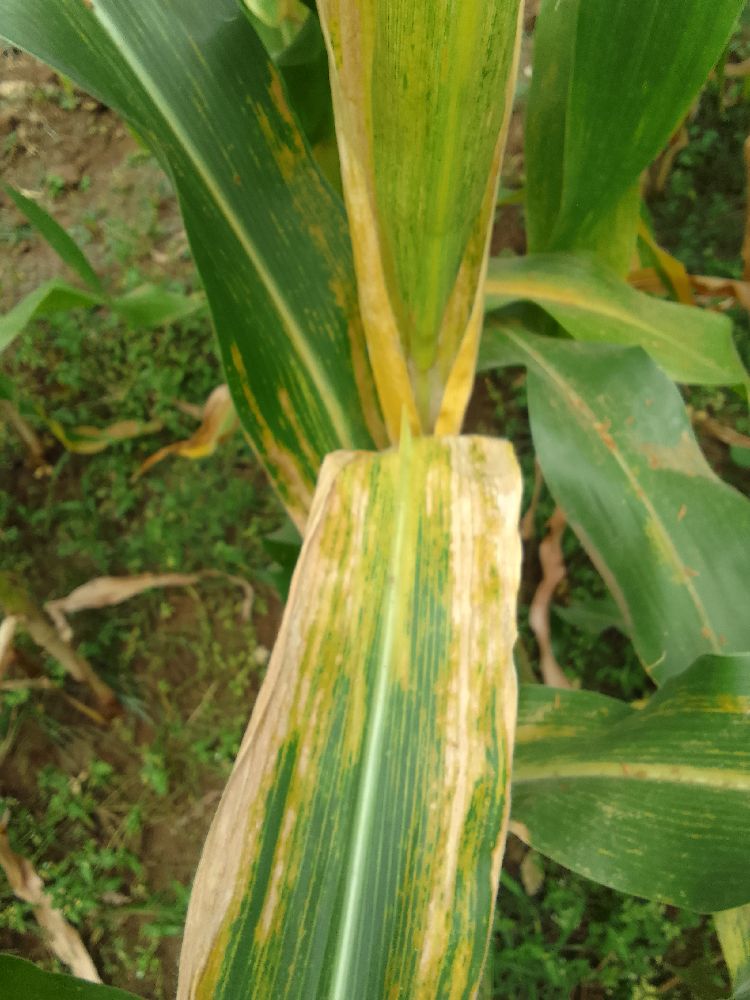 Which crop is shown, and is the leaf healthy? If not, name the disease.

maize, maize lethal necrosis
